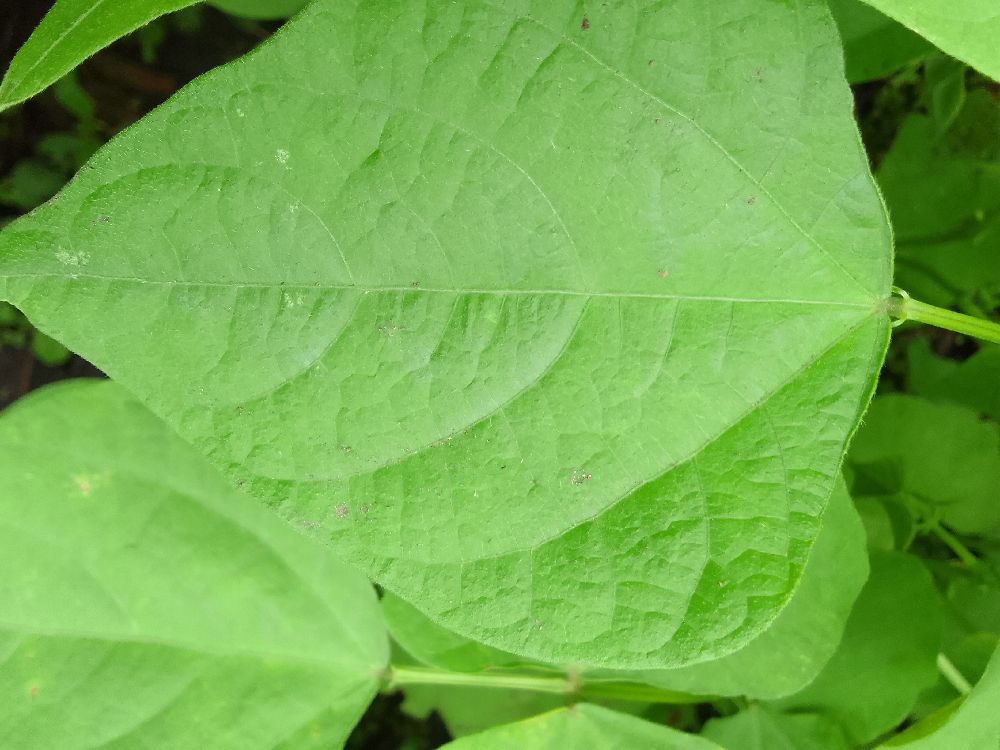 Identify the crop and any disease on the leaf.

common bean, healthy
